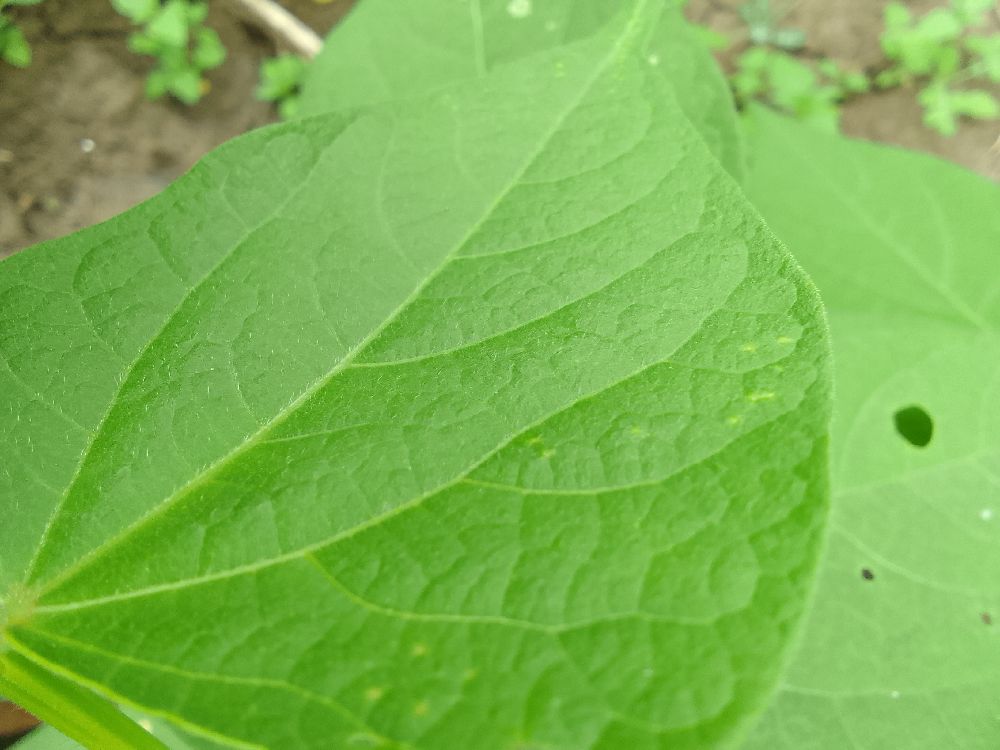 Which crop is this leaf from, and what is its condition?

common bean, healthy
